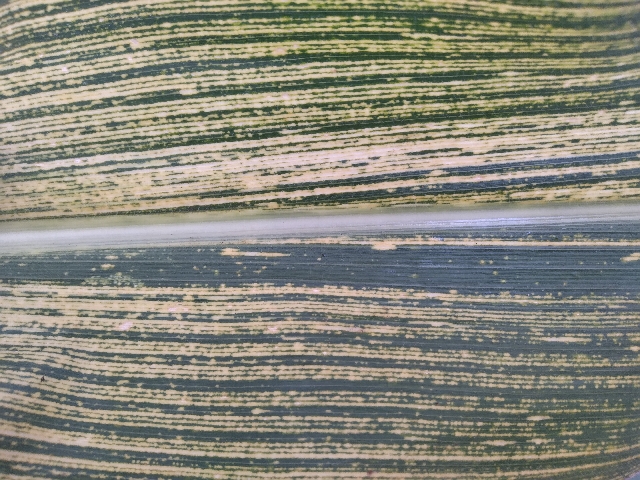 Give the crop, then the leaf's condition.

maize, maize streak virus
